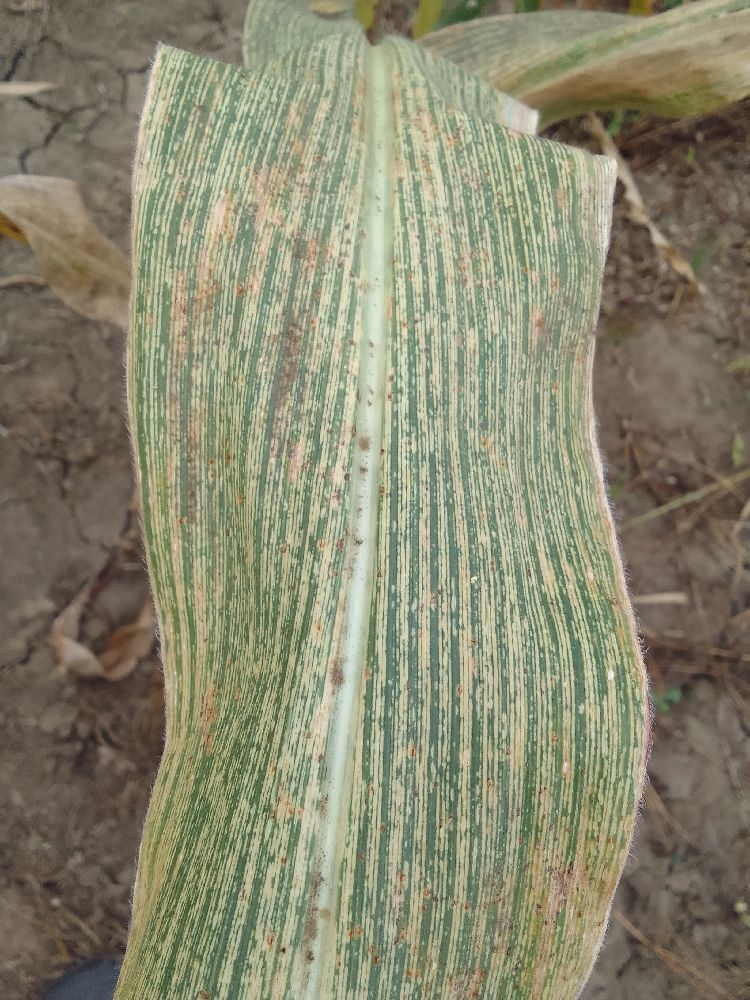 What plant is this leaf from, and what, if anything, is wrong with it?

maize, maize streak virus
